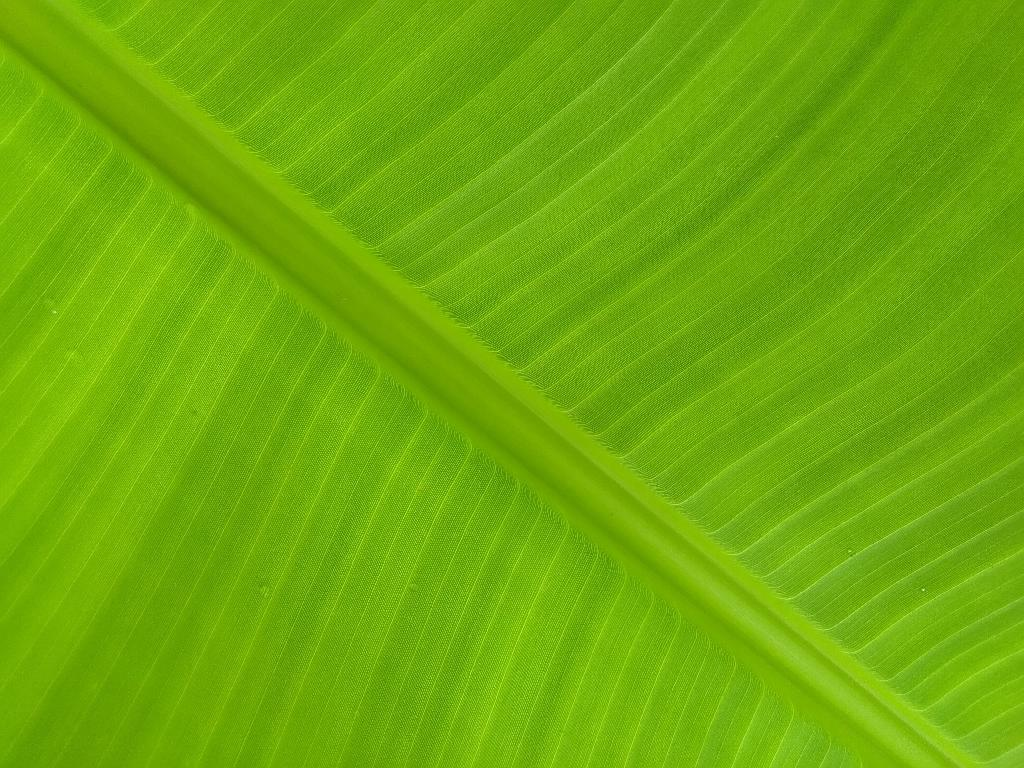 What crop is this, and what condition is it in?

banana, healthy
